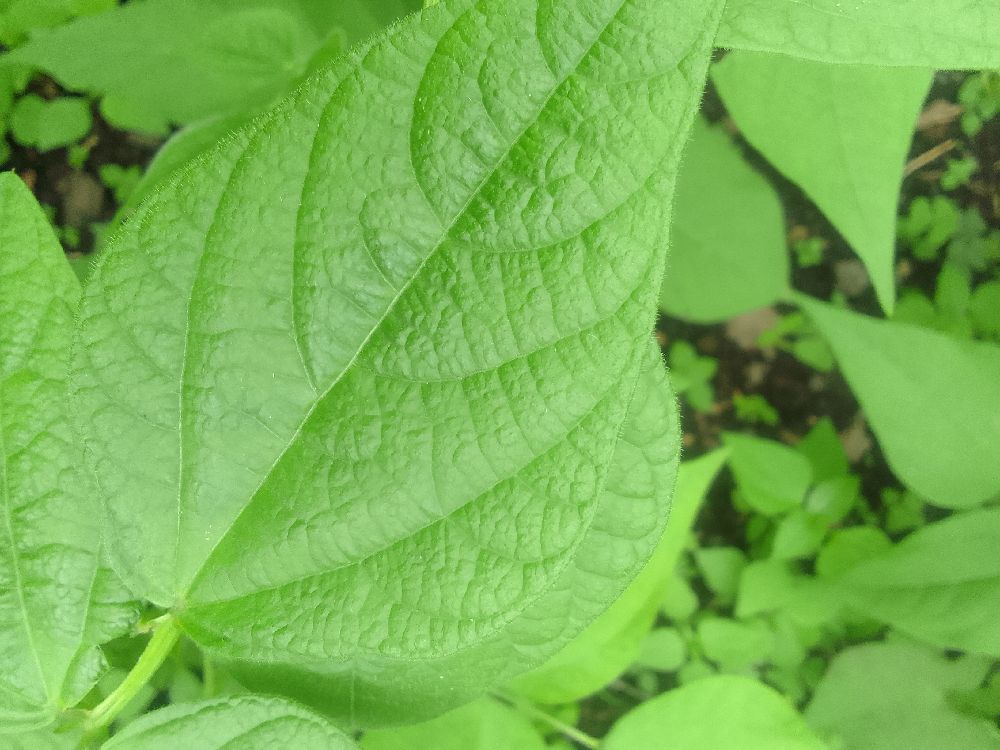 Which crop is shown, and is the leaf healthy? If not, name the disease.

common bean, healthy
